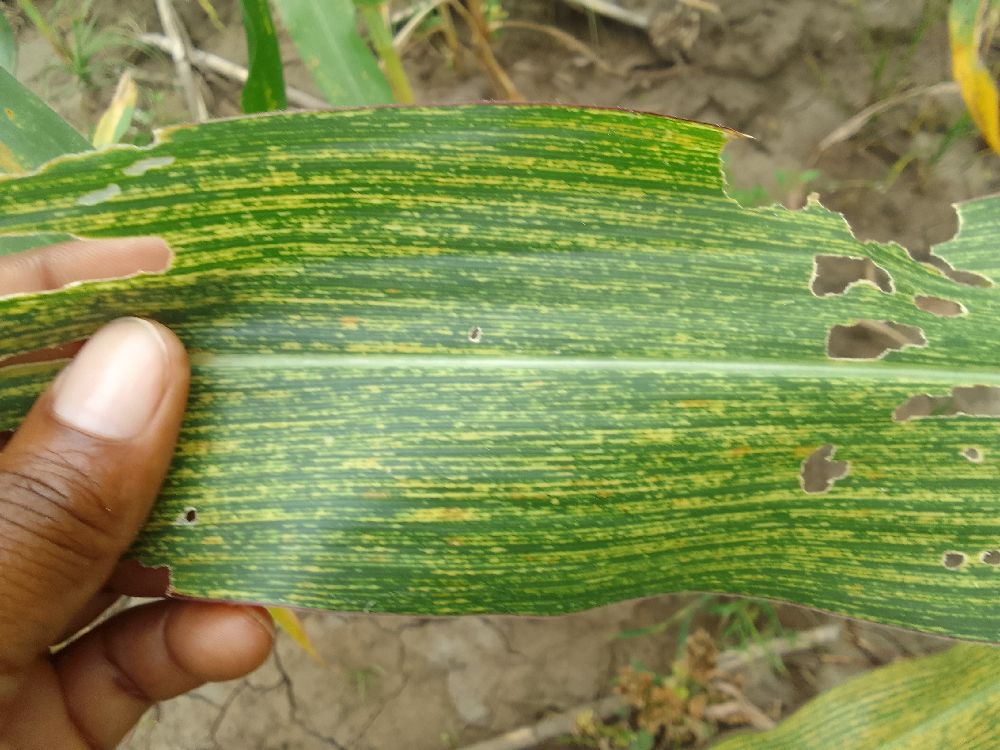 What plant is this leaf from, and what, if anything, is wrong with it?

maize, maize streak virus
